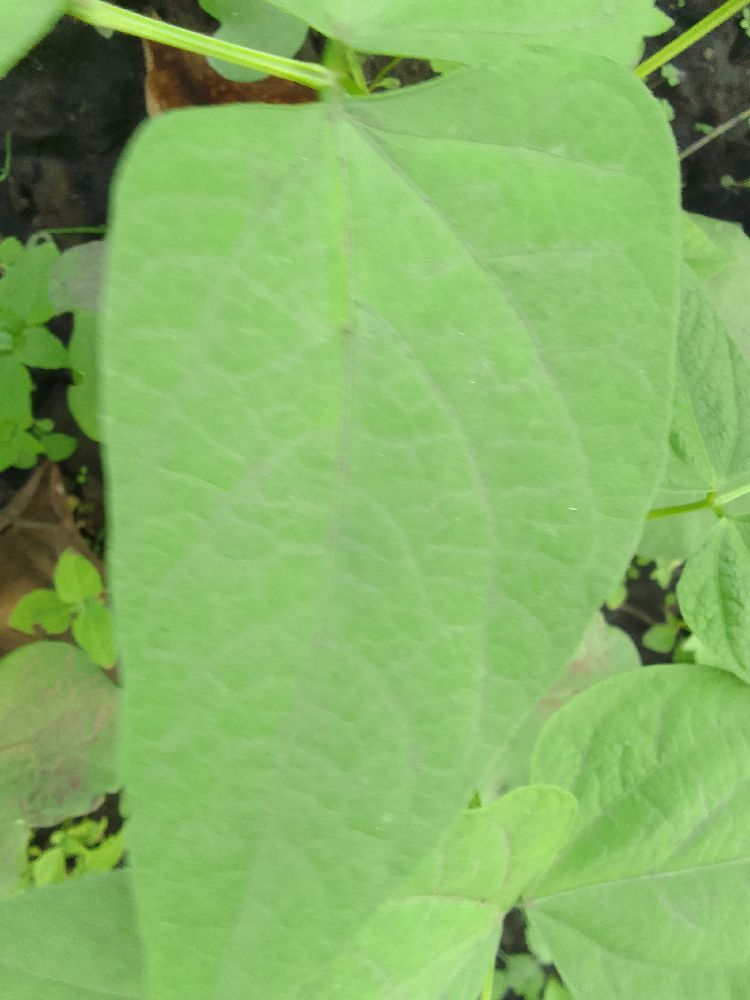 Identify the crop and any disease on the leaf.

common bean, healthy
